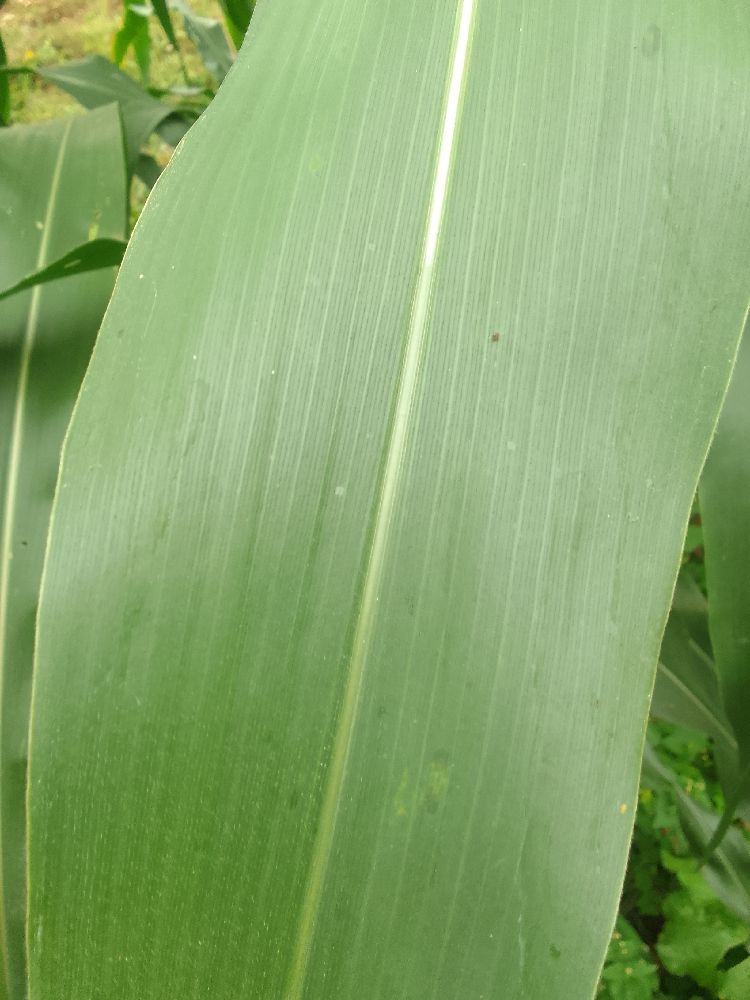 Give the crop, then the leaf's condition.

maize, healthy
